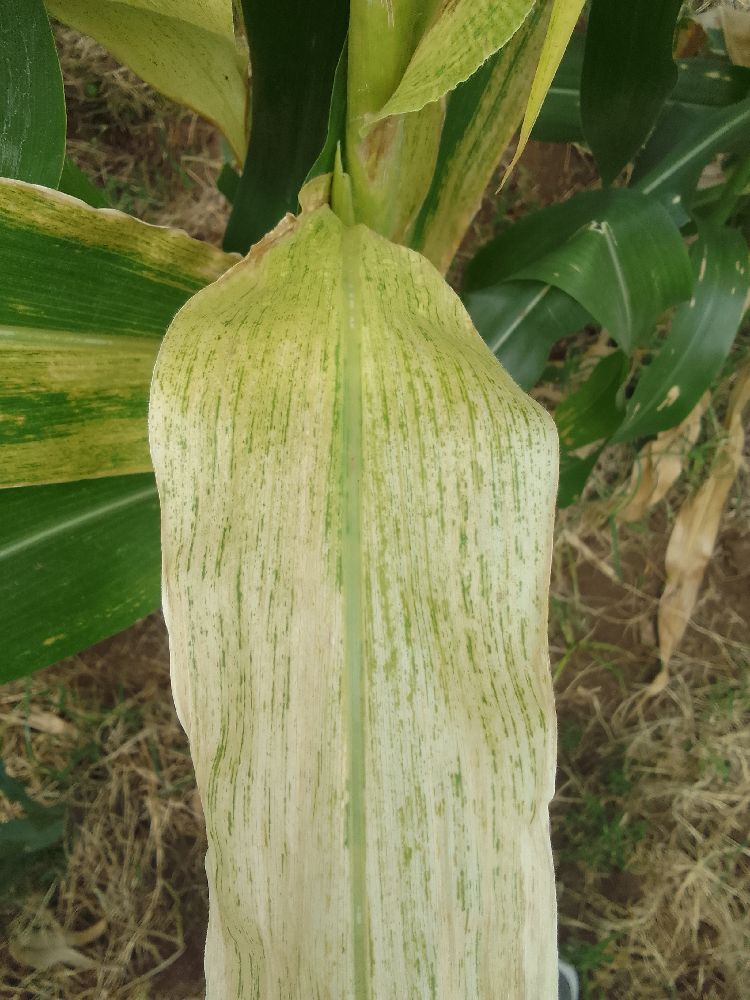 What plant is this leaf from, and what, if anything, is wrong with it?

maize, maize lethal necrosis
